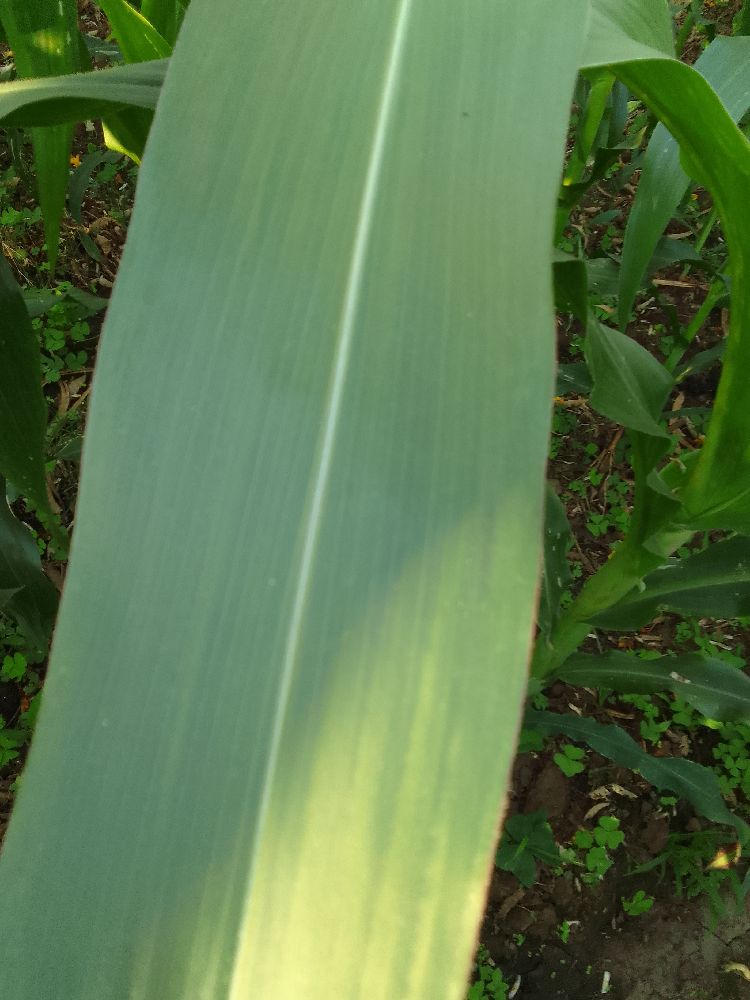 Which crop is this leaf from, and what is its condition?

maize, healthy
